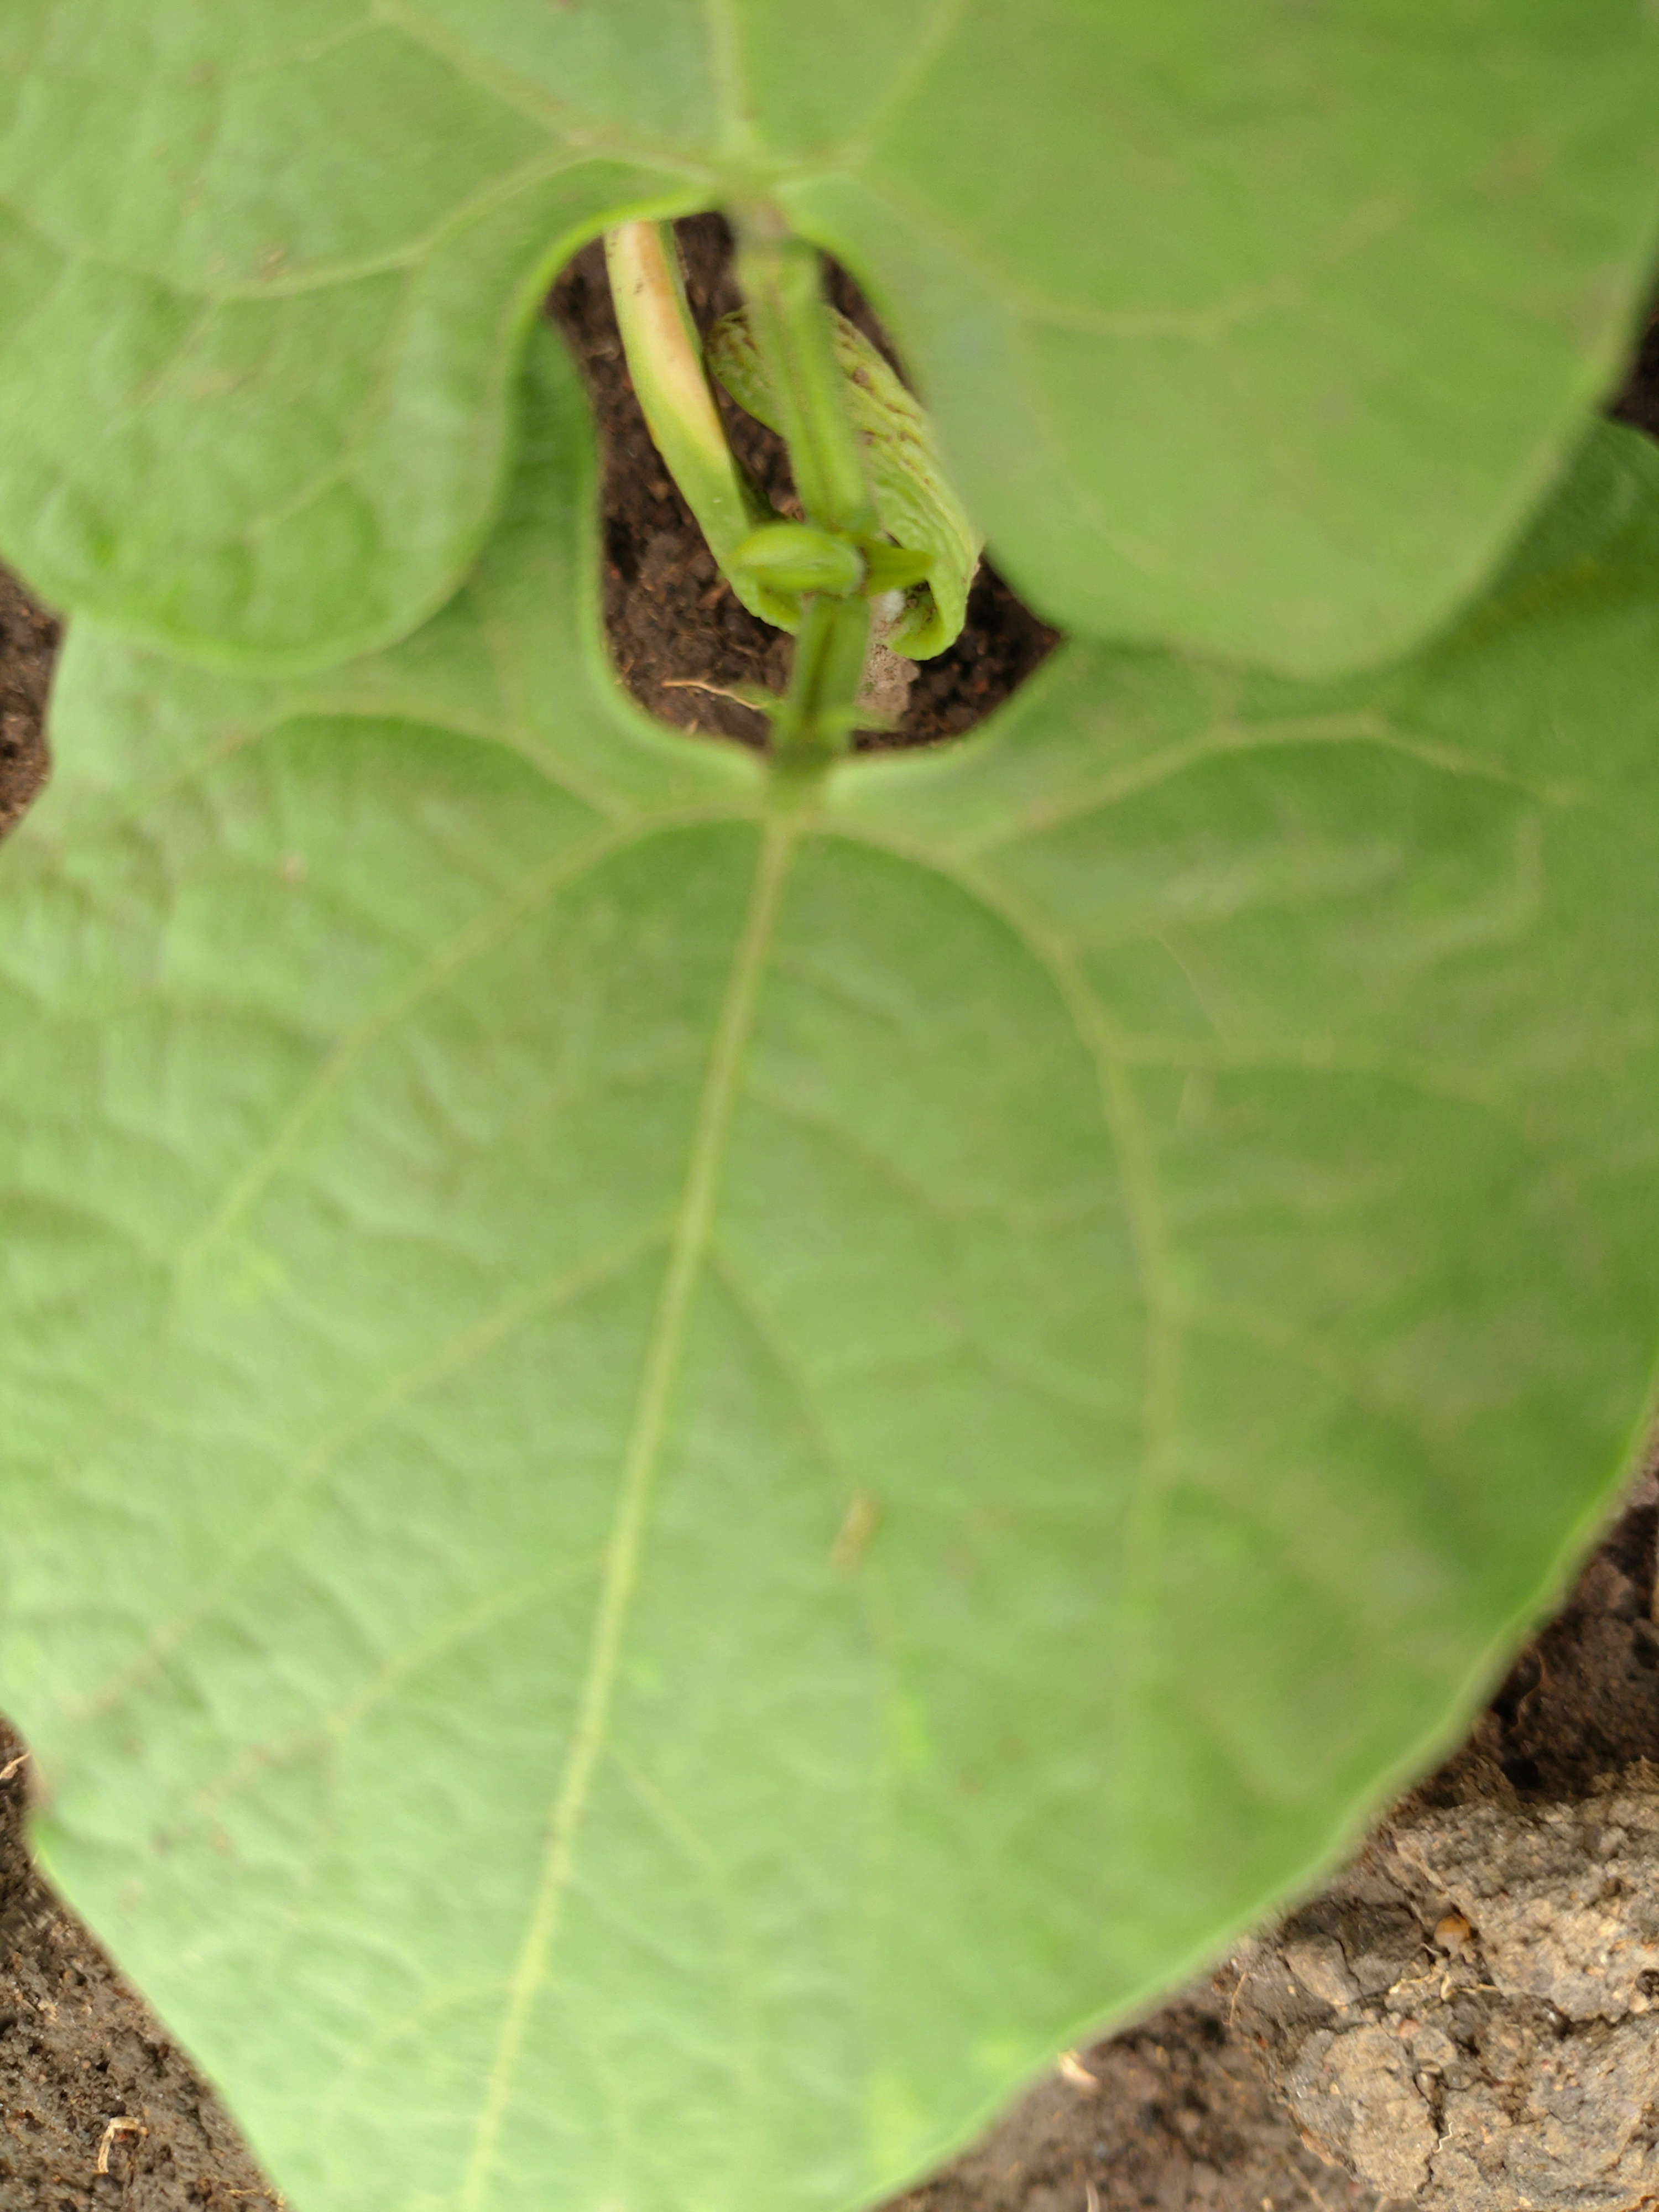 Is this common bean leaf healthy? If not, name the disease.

healthy
